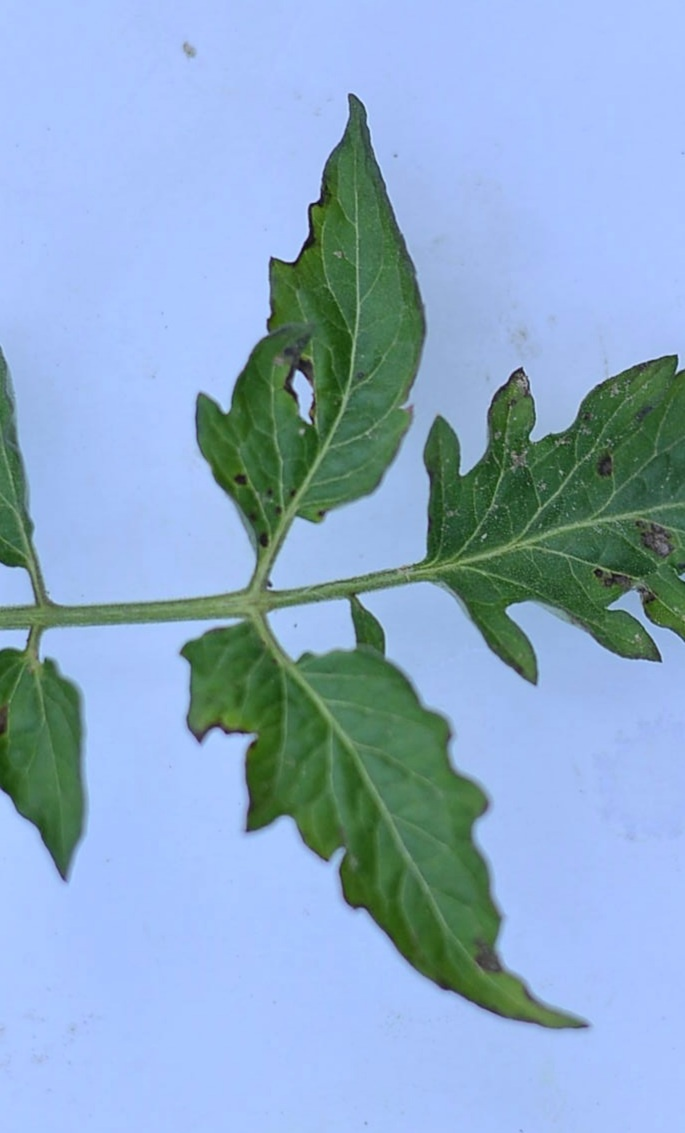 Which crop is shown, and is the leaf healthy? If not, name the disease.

tomato, infected
